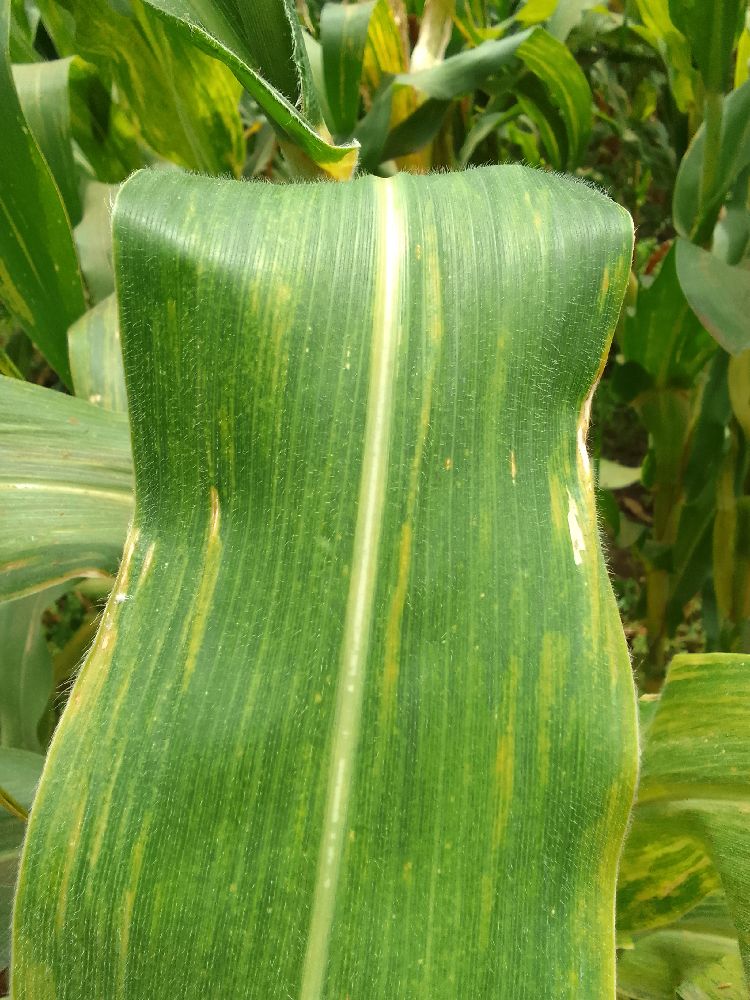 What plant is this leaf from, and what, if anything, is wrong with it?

maize, maize lethal necrosis
